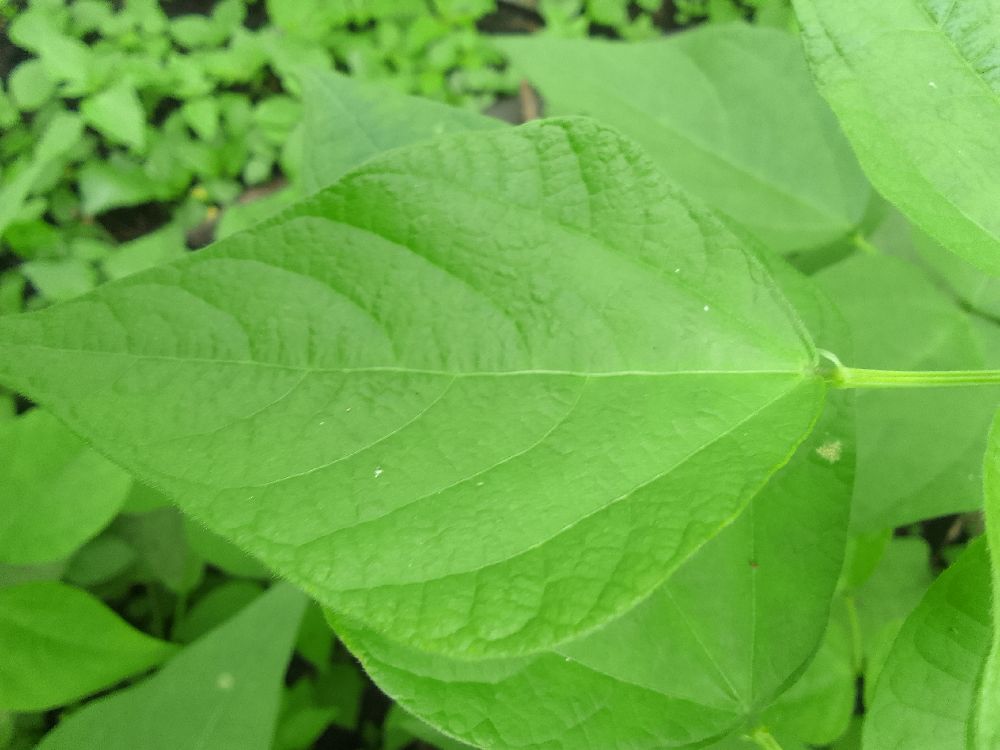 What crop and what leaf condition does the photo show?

common bean, healthy
